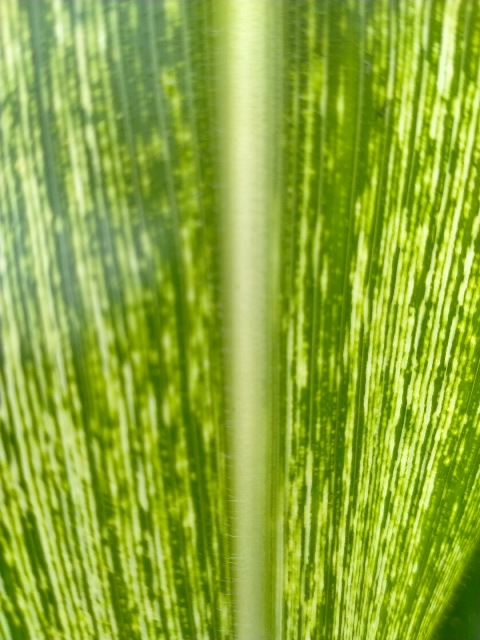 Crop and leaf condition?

maize, maize streak virus
